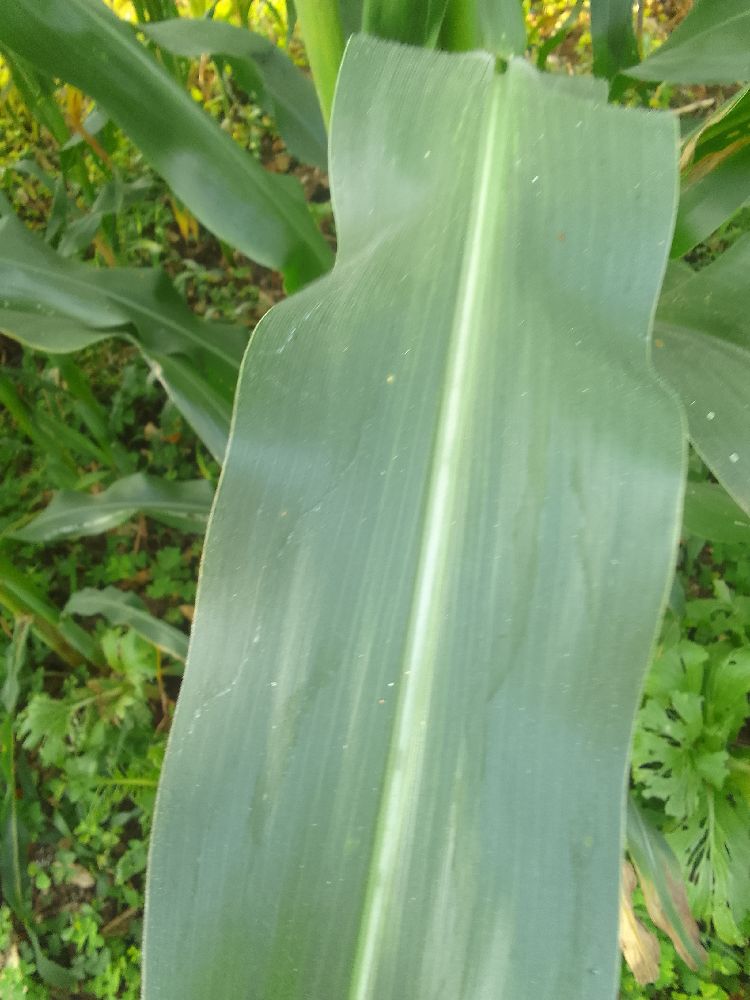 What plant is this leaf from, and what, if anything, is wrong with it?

maize, healthy
